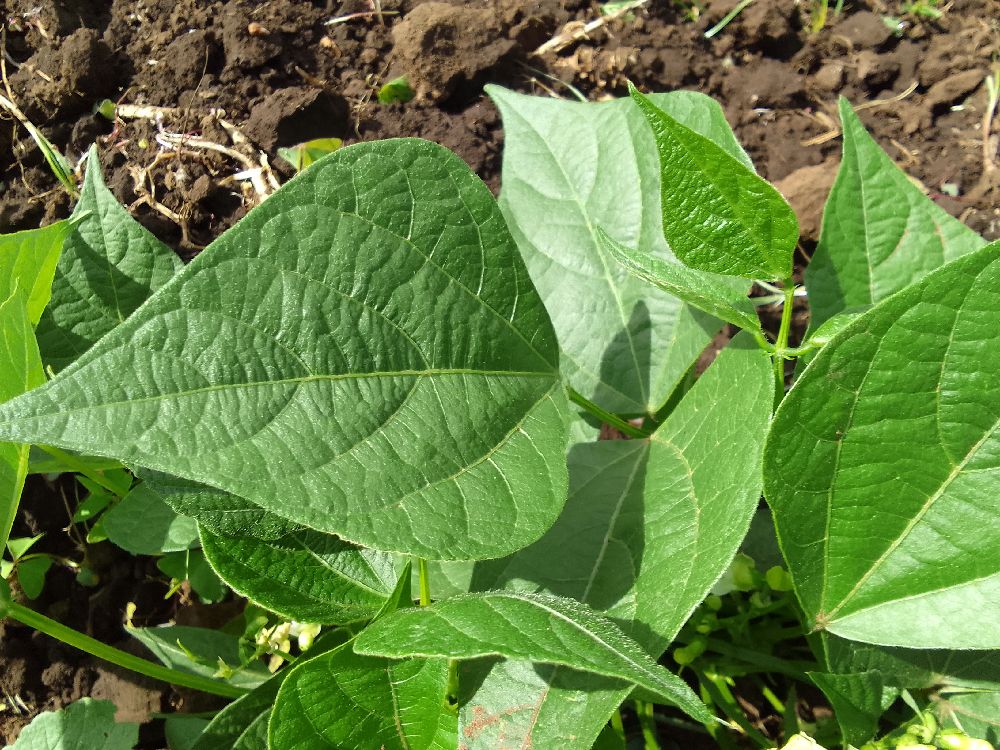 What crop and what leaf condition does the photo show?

common bean, healthy
